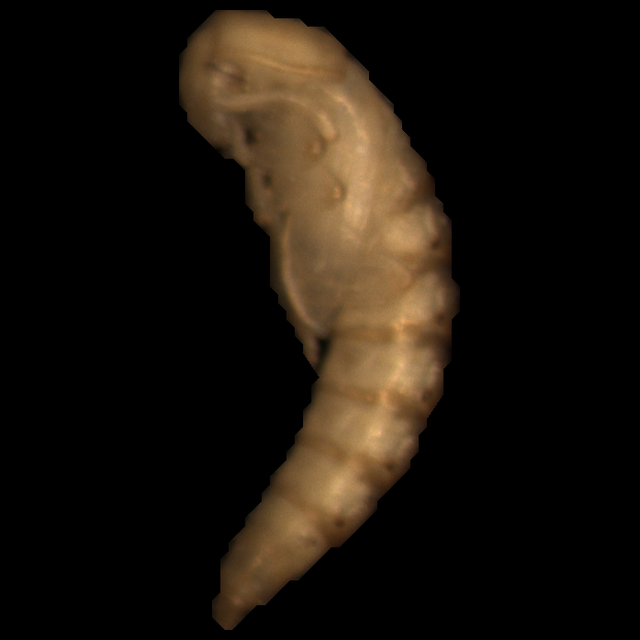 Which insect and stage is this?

mealworm pupa
